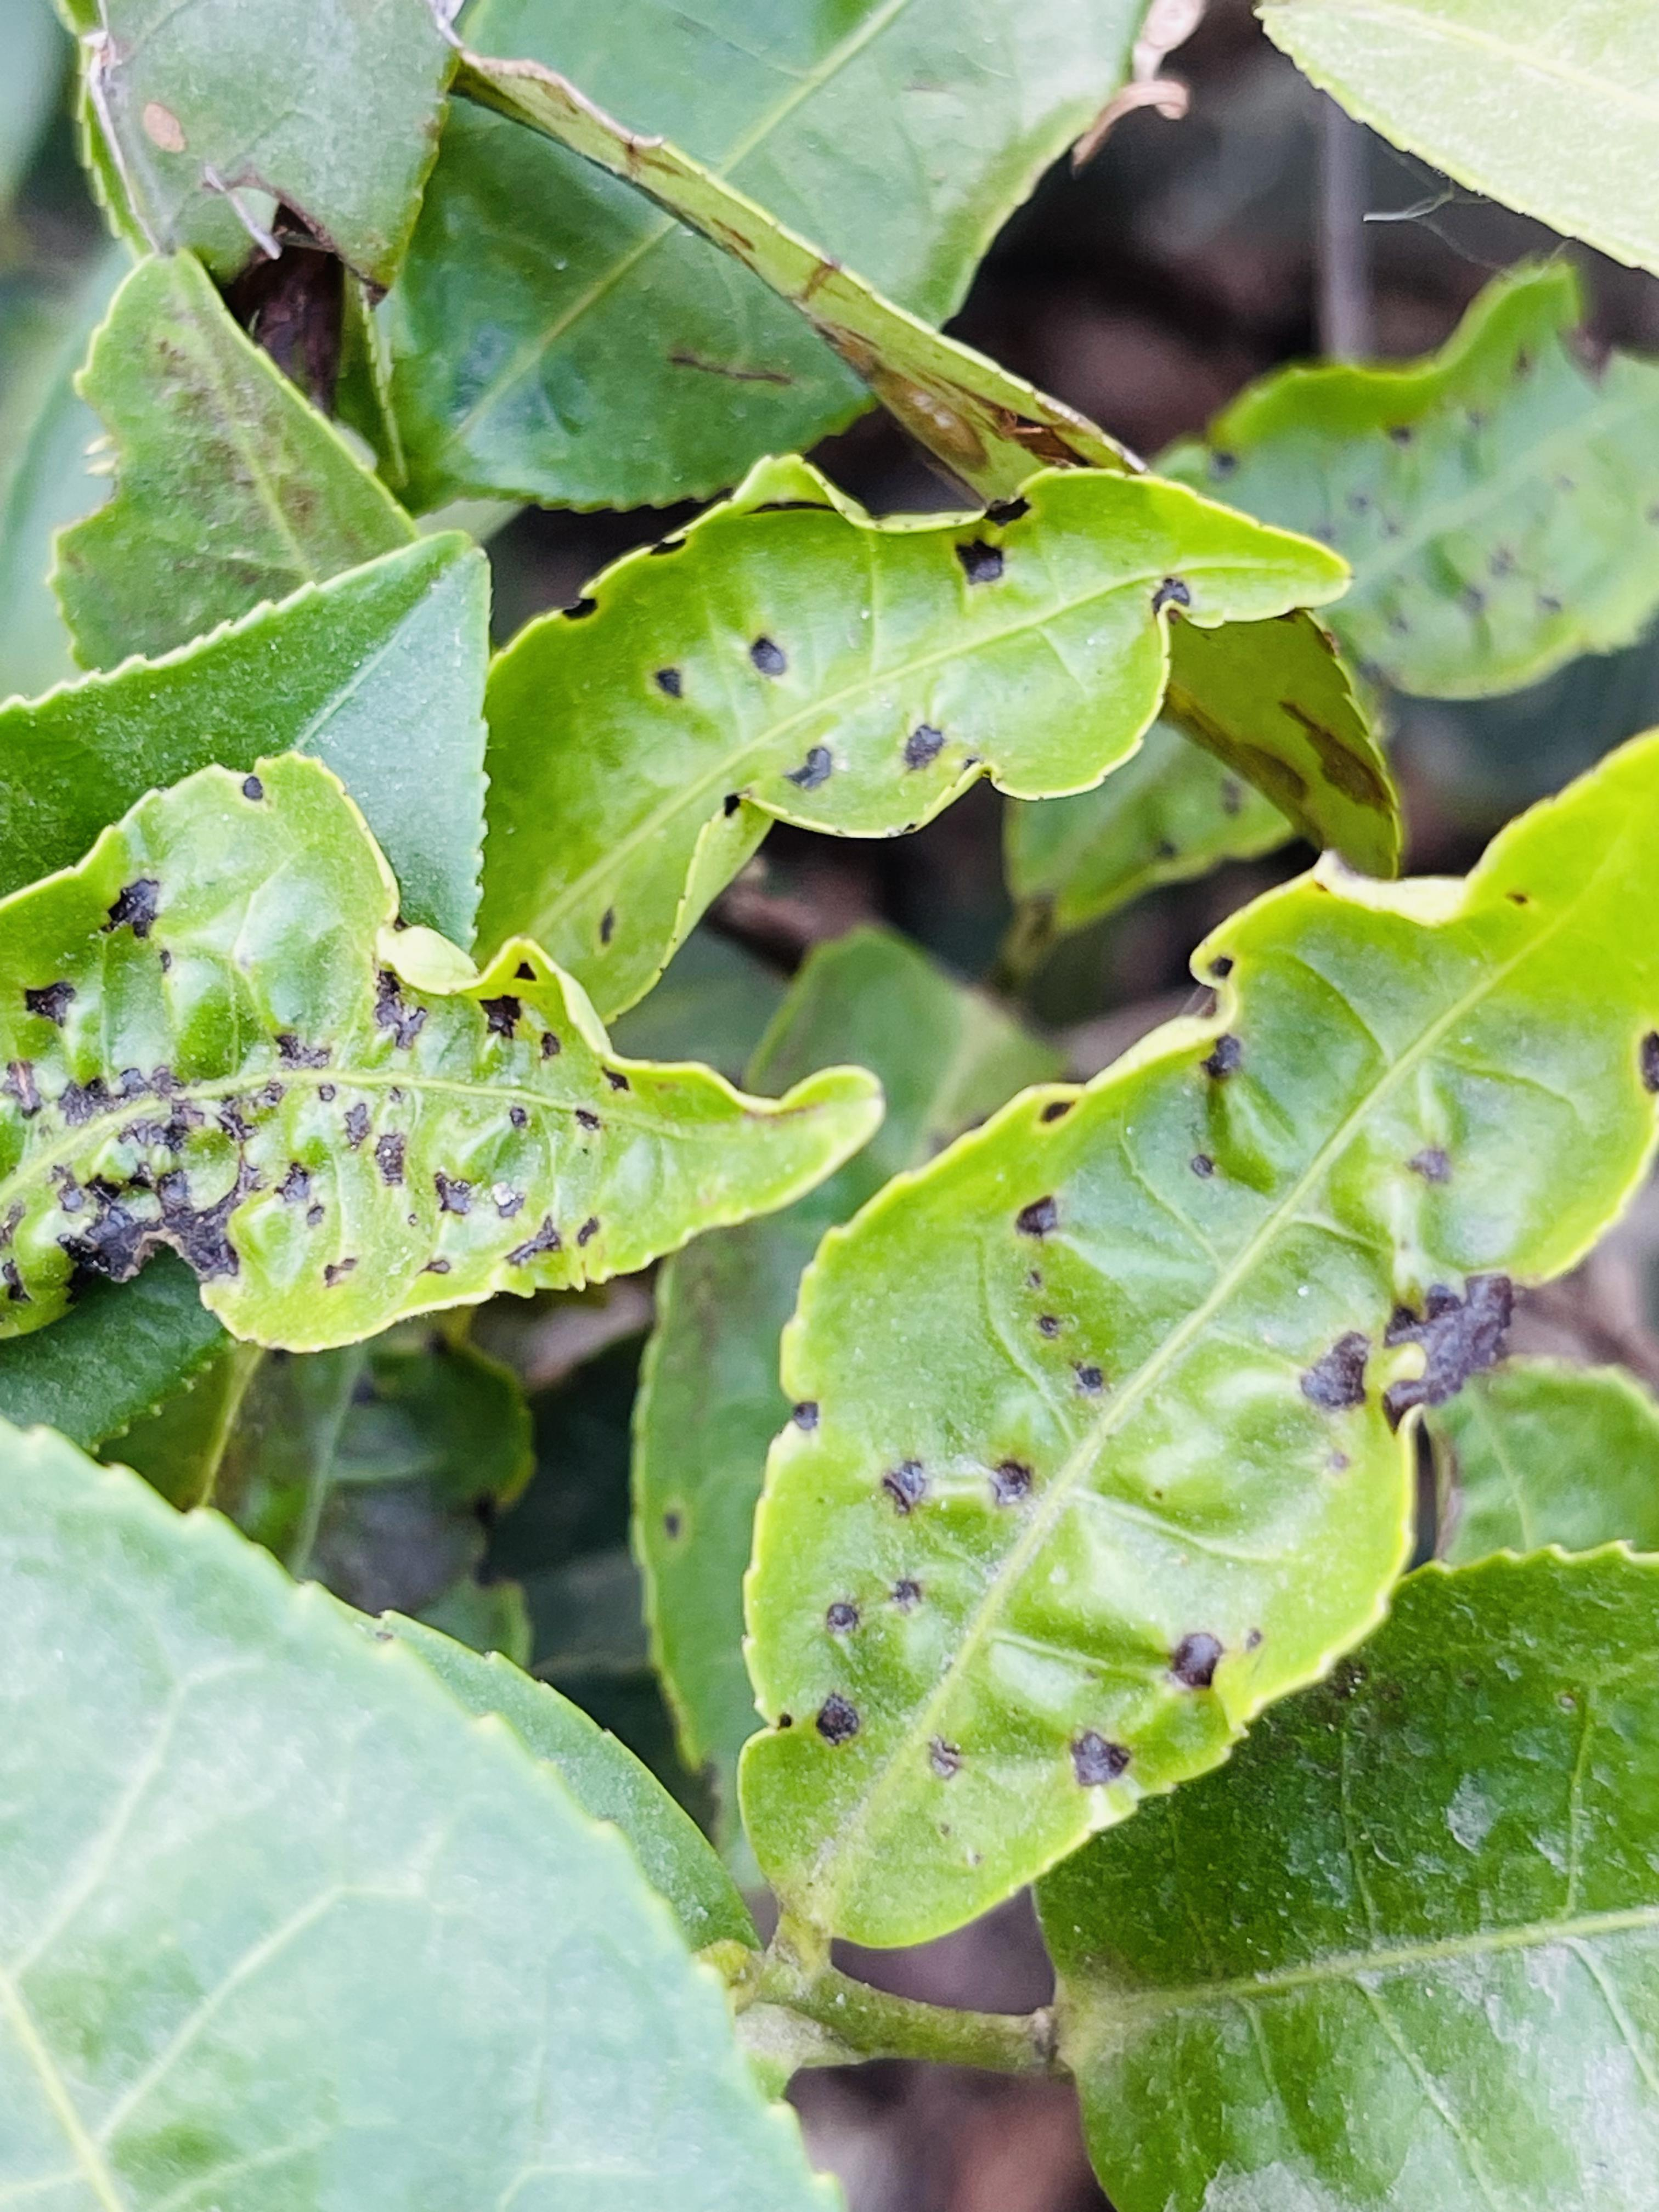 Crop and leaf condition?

tea, helopeltis
